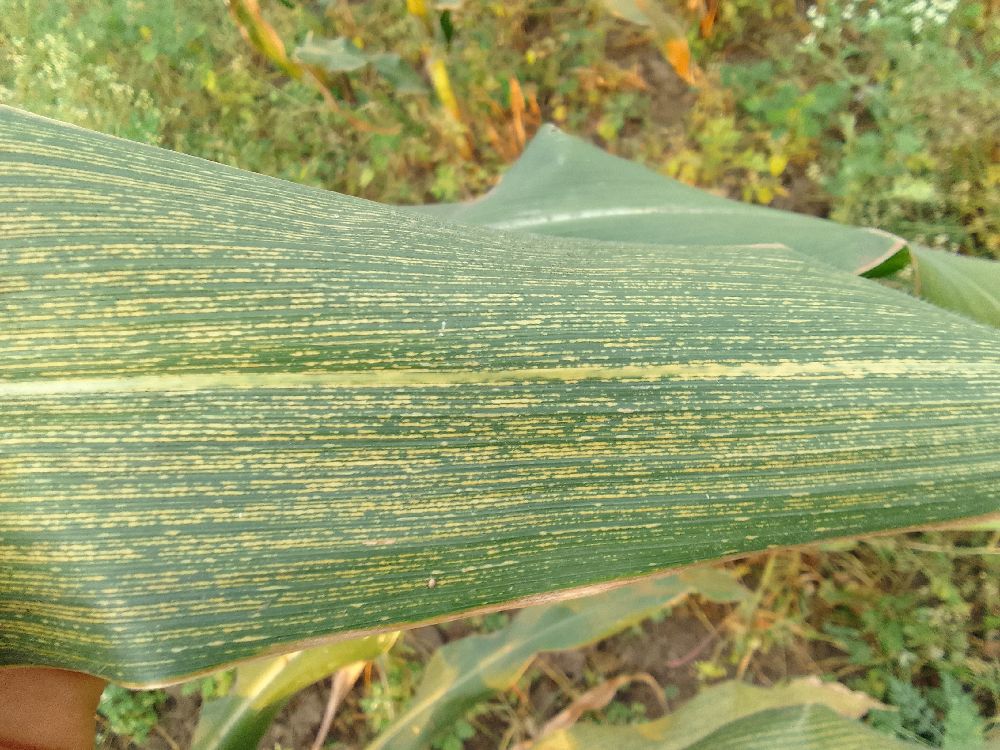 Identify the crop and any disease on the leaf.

maize, maize streak virus
